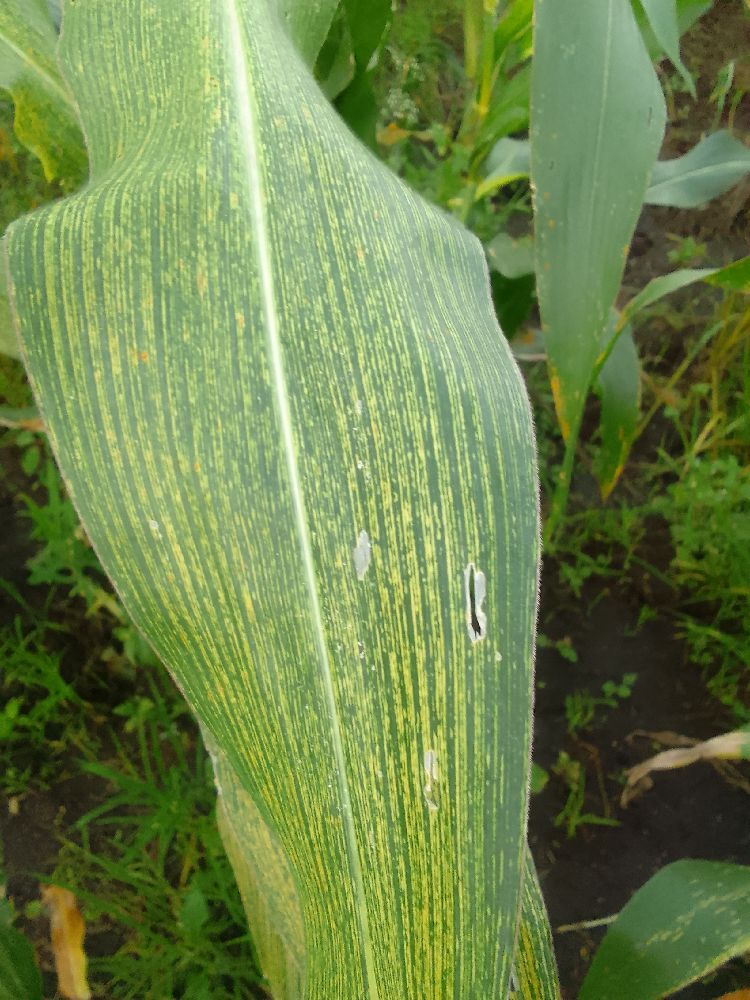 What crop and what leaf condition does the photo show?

maize, maize streak virus
